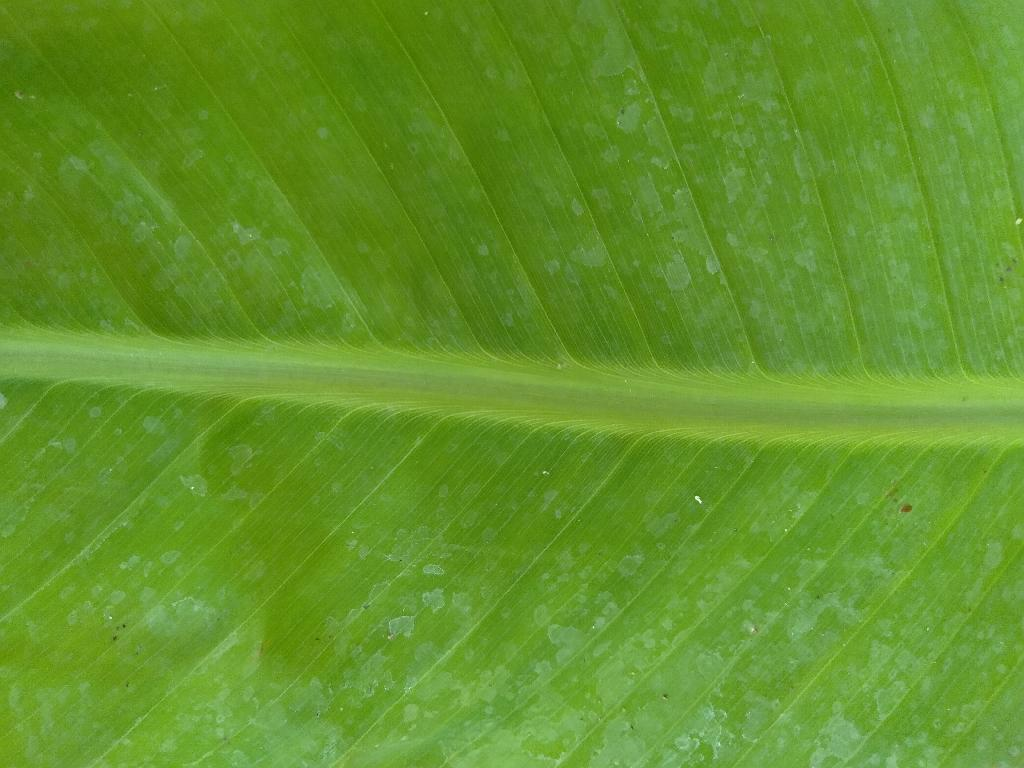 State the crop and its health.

banana, healthy
